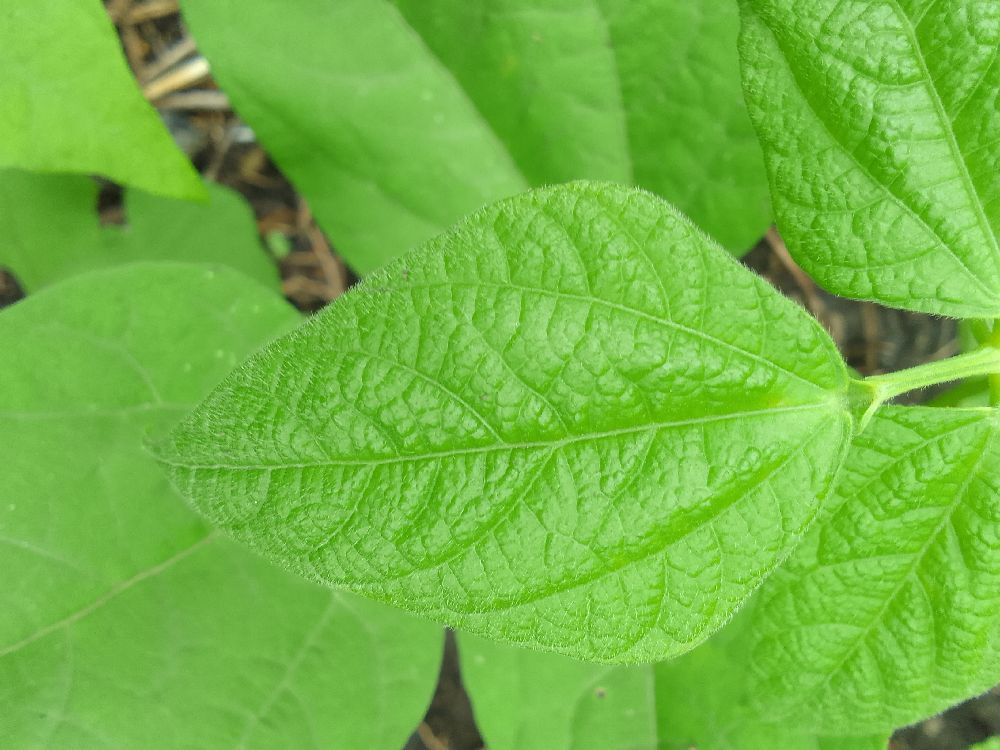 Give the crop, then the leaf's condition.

common bean, healthy
